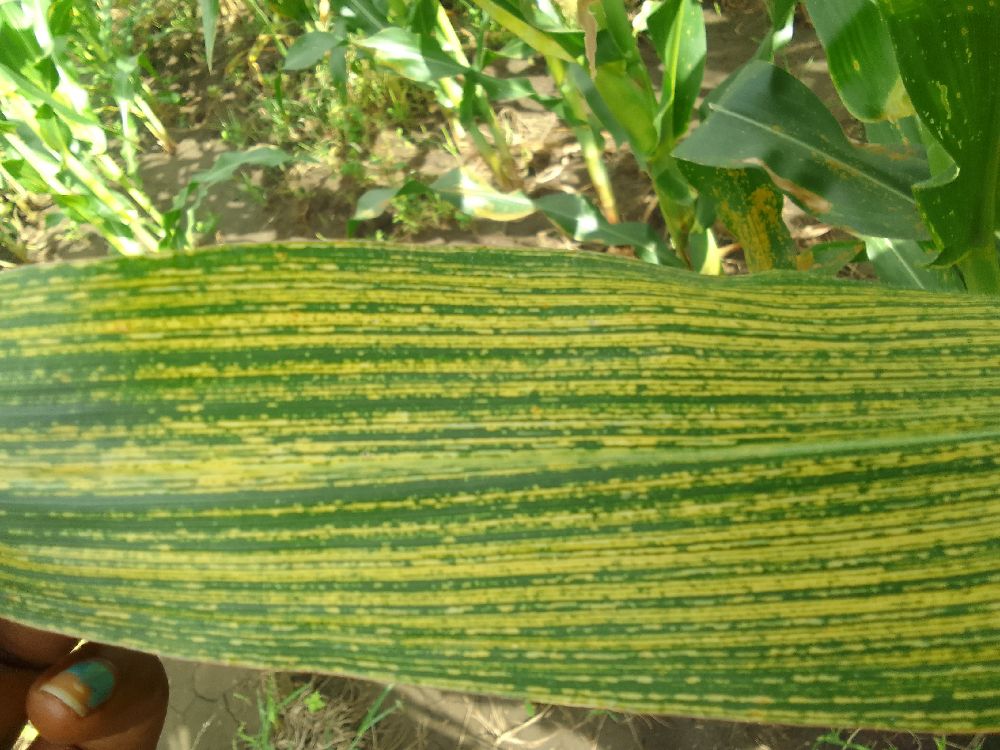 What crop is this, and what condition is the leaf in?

maize, maize streak virus
